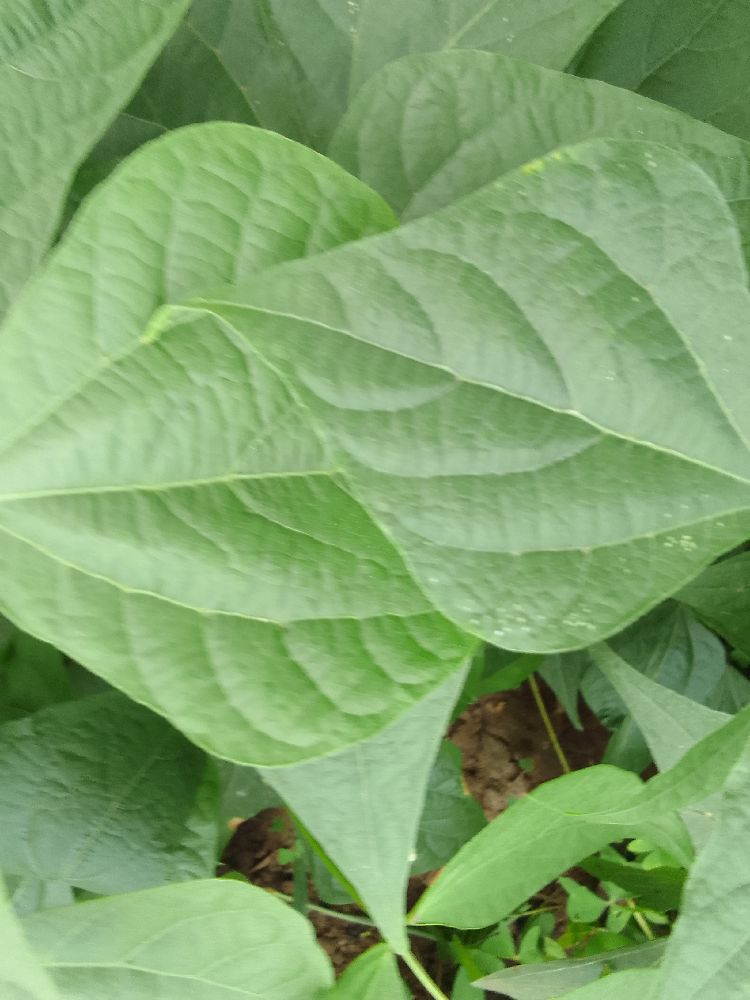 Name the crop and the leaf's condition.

common bean, healthy
